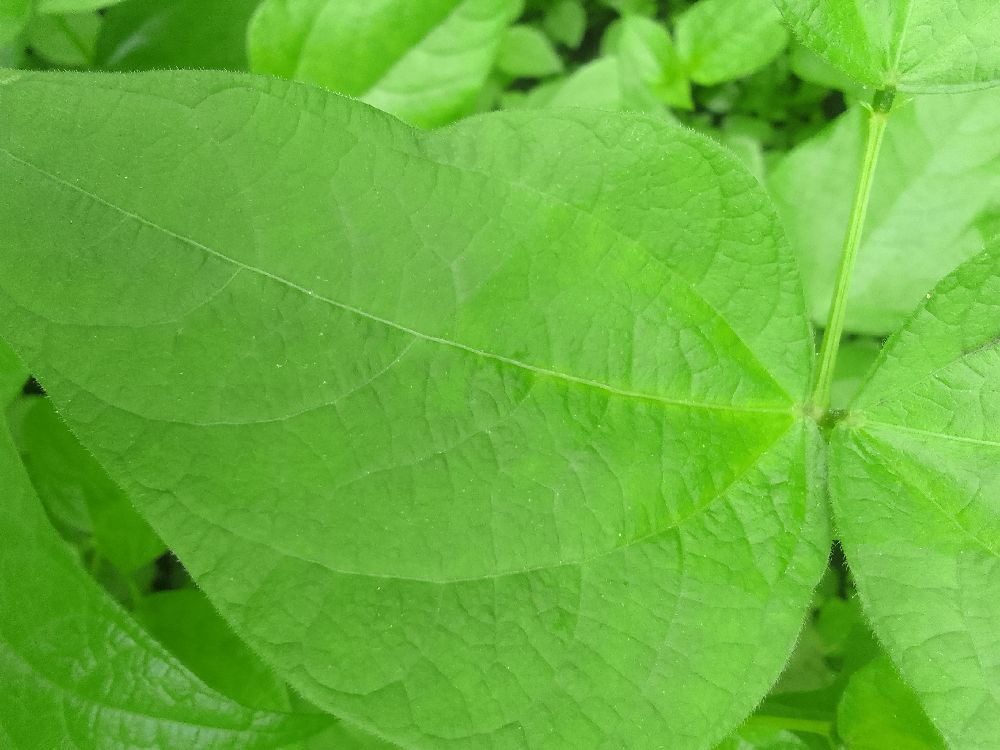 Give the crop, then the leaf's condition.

common bean, healthy
